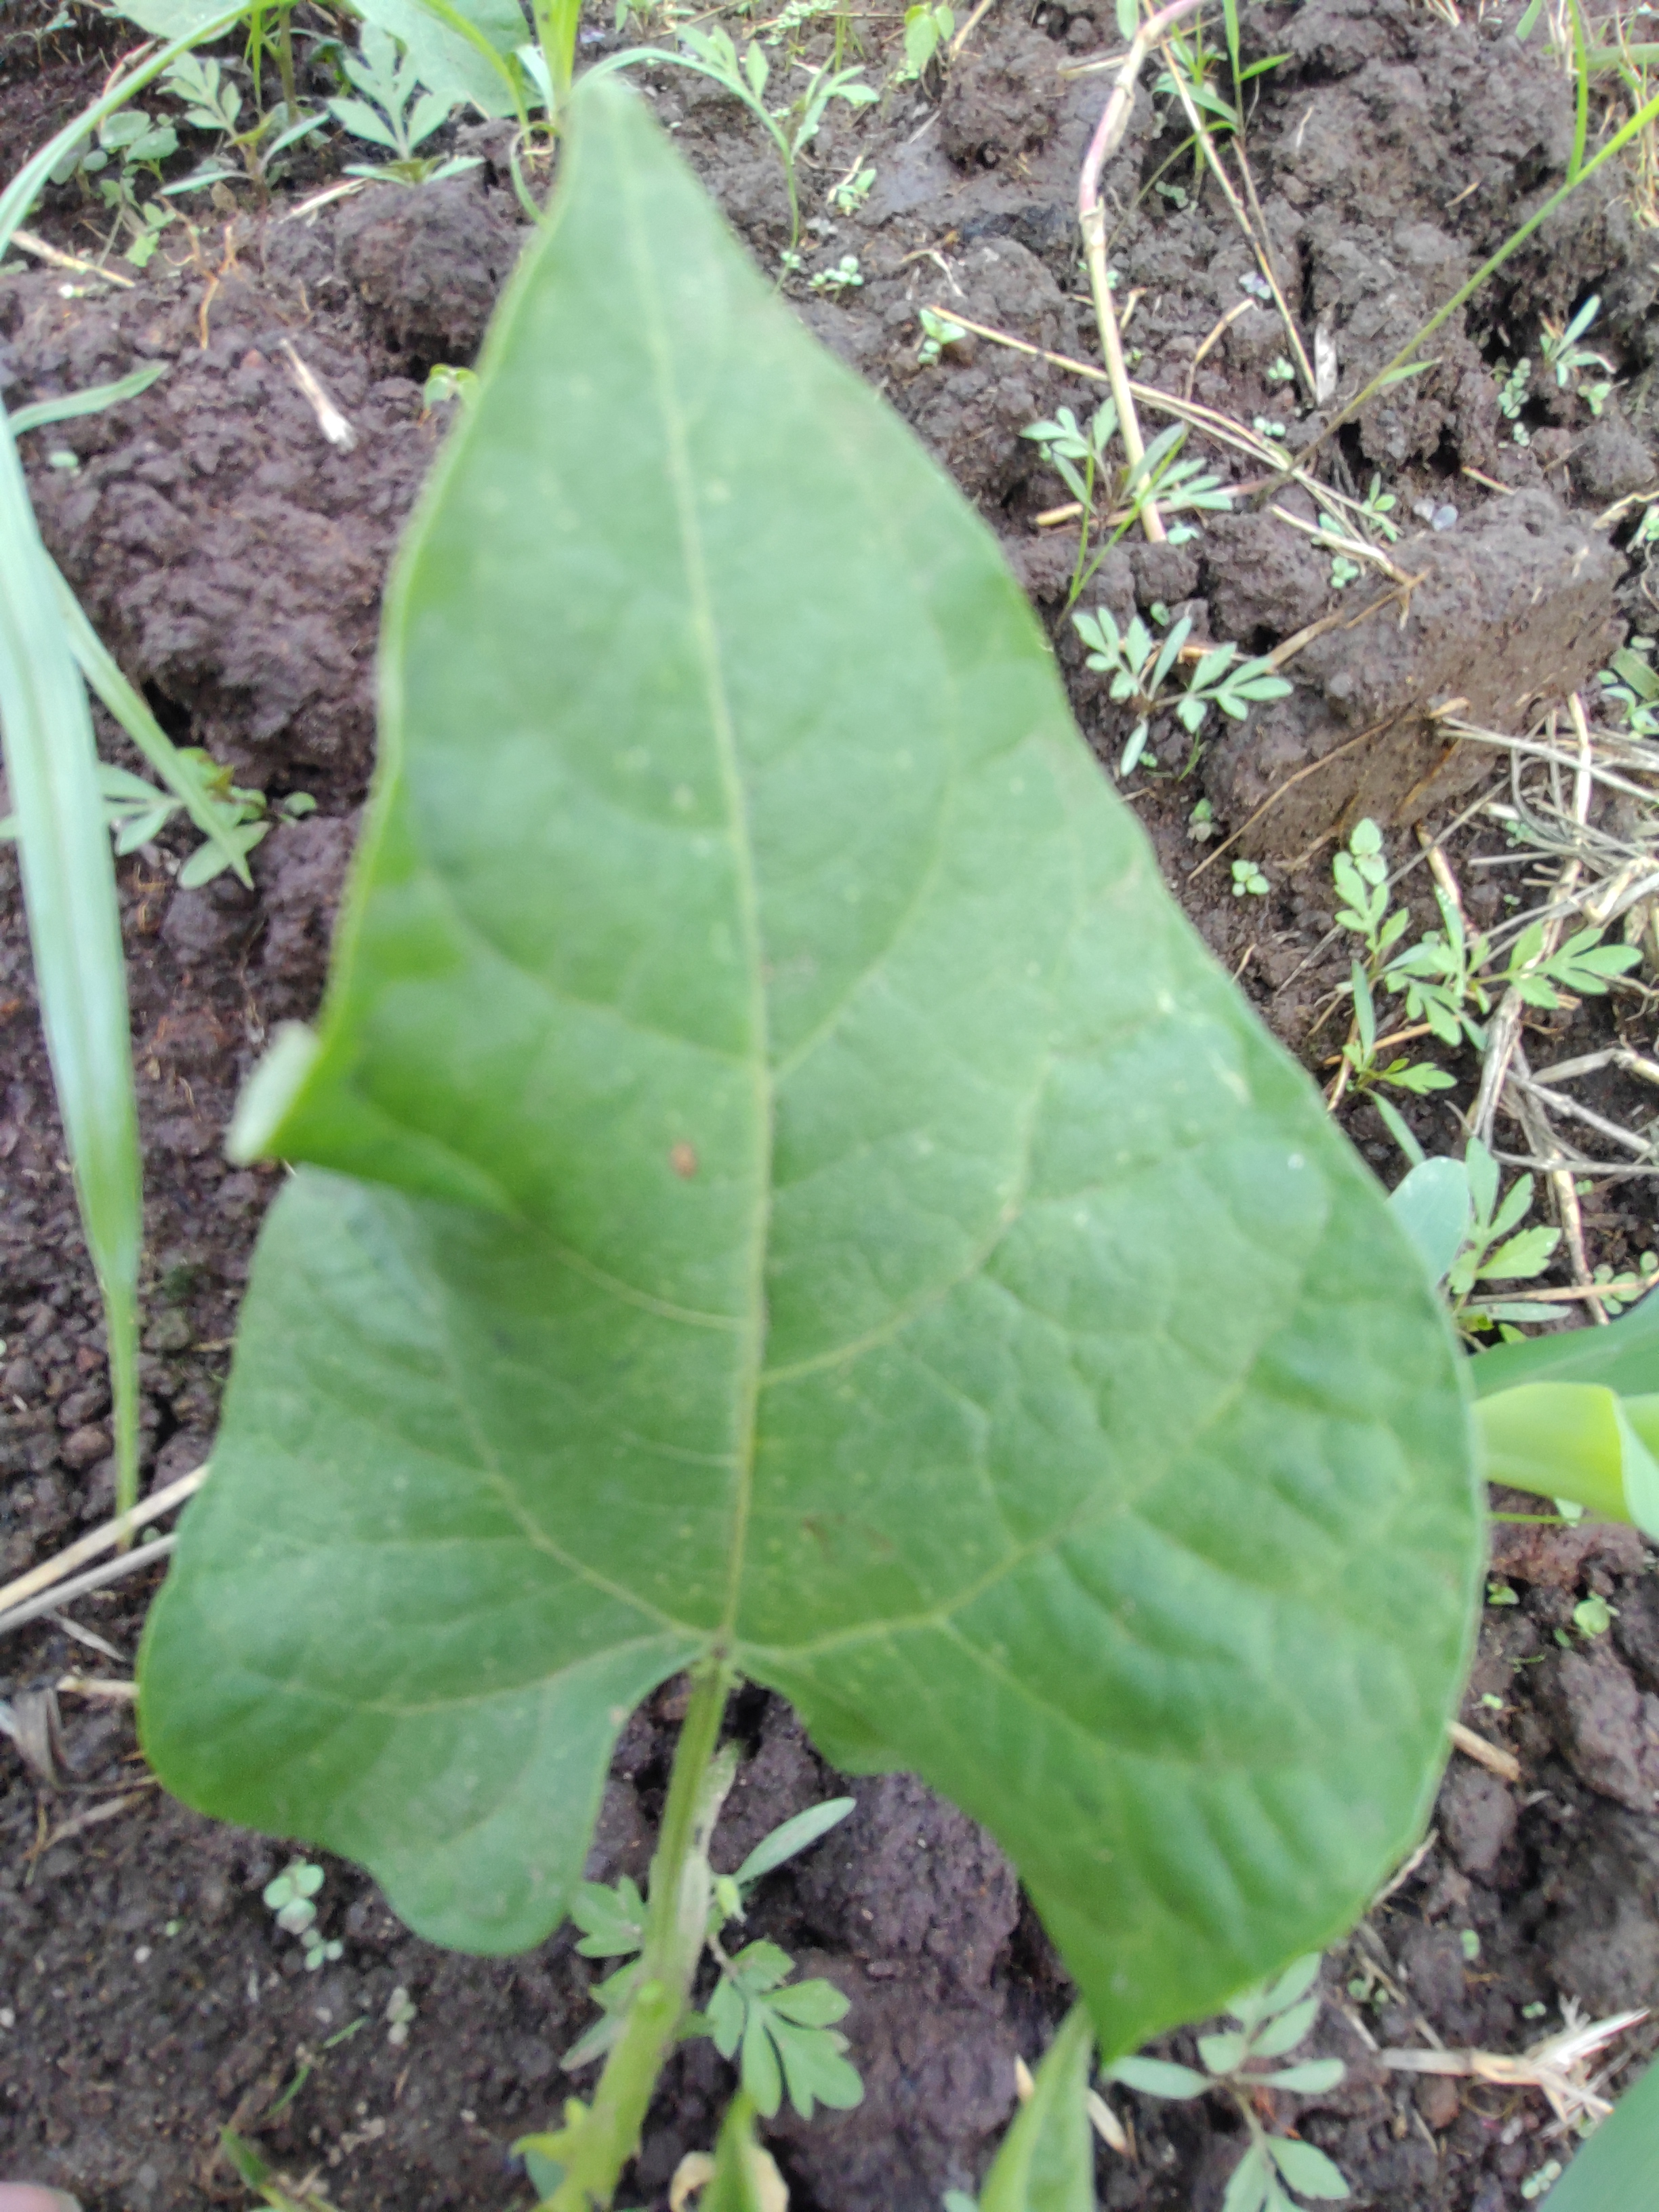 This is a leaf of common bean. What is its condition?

healthy
